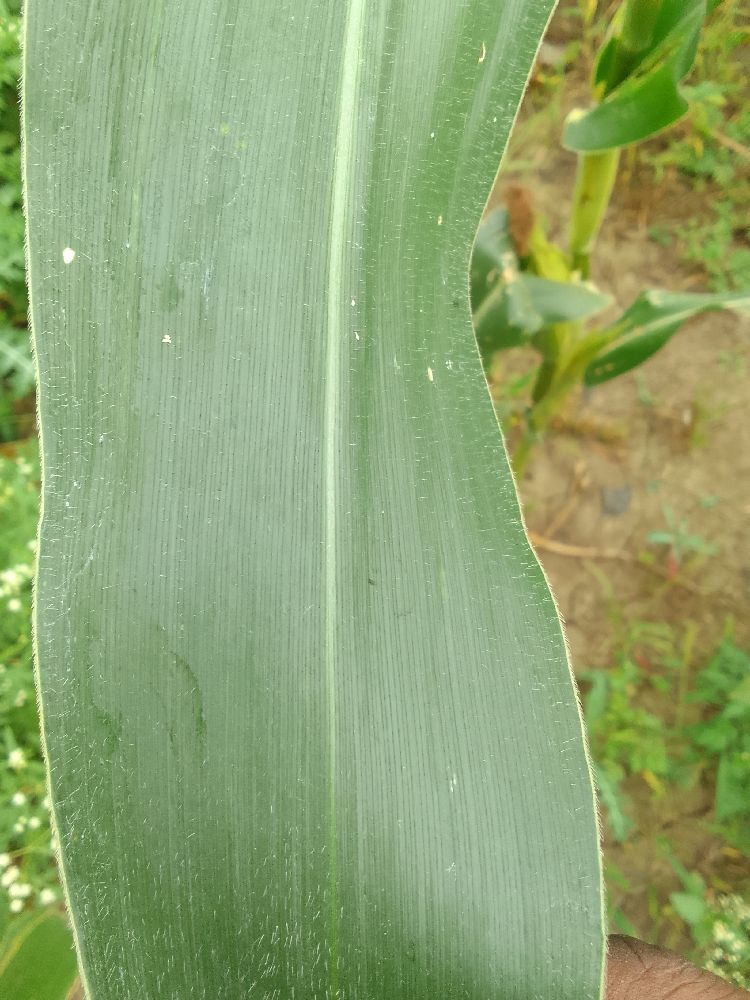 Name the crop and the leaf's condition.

maize, healthy
